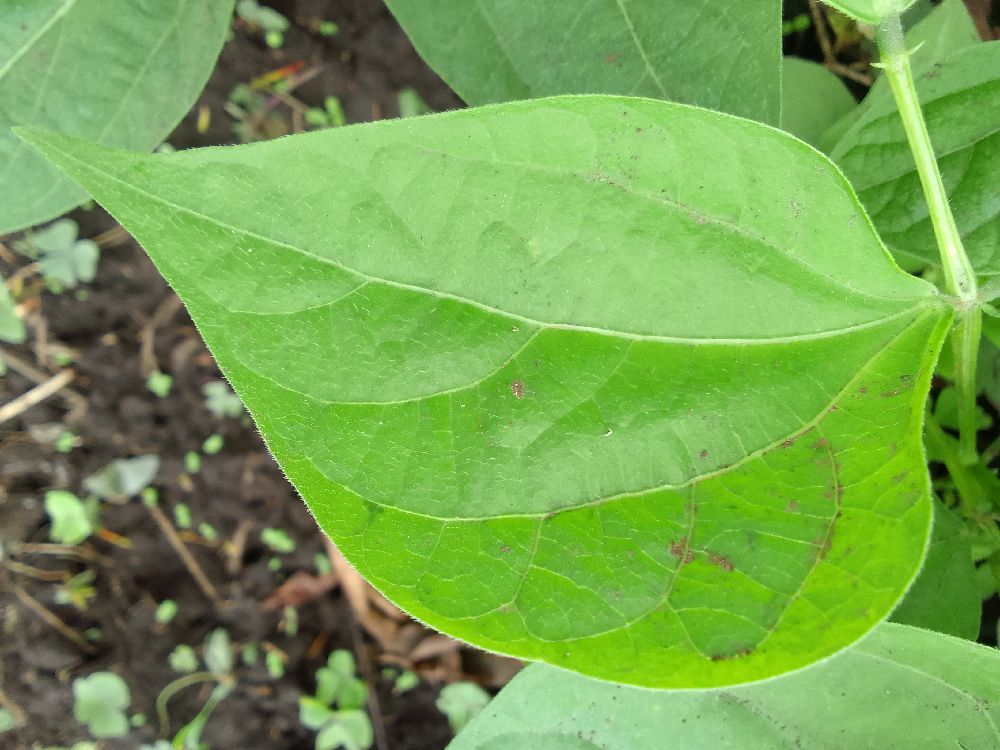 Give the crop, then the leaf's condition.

common bean, healthy
